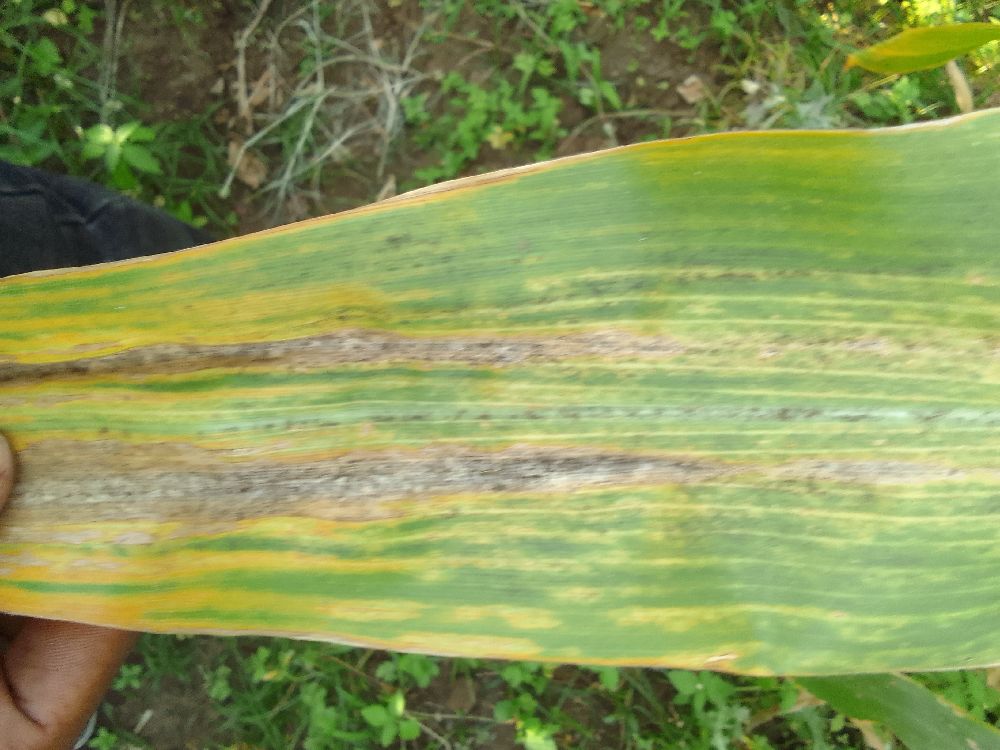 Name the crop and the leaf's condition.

maize, maize lethal necrosis
